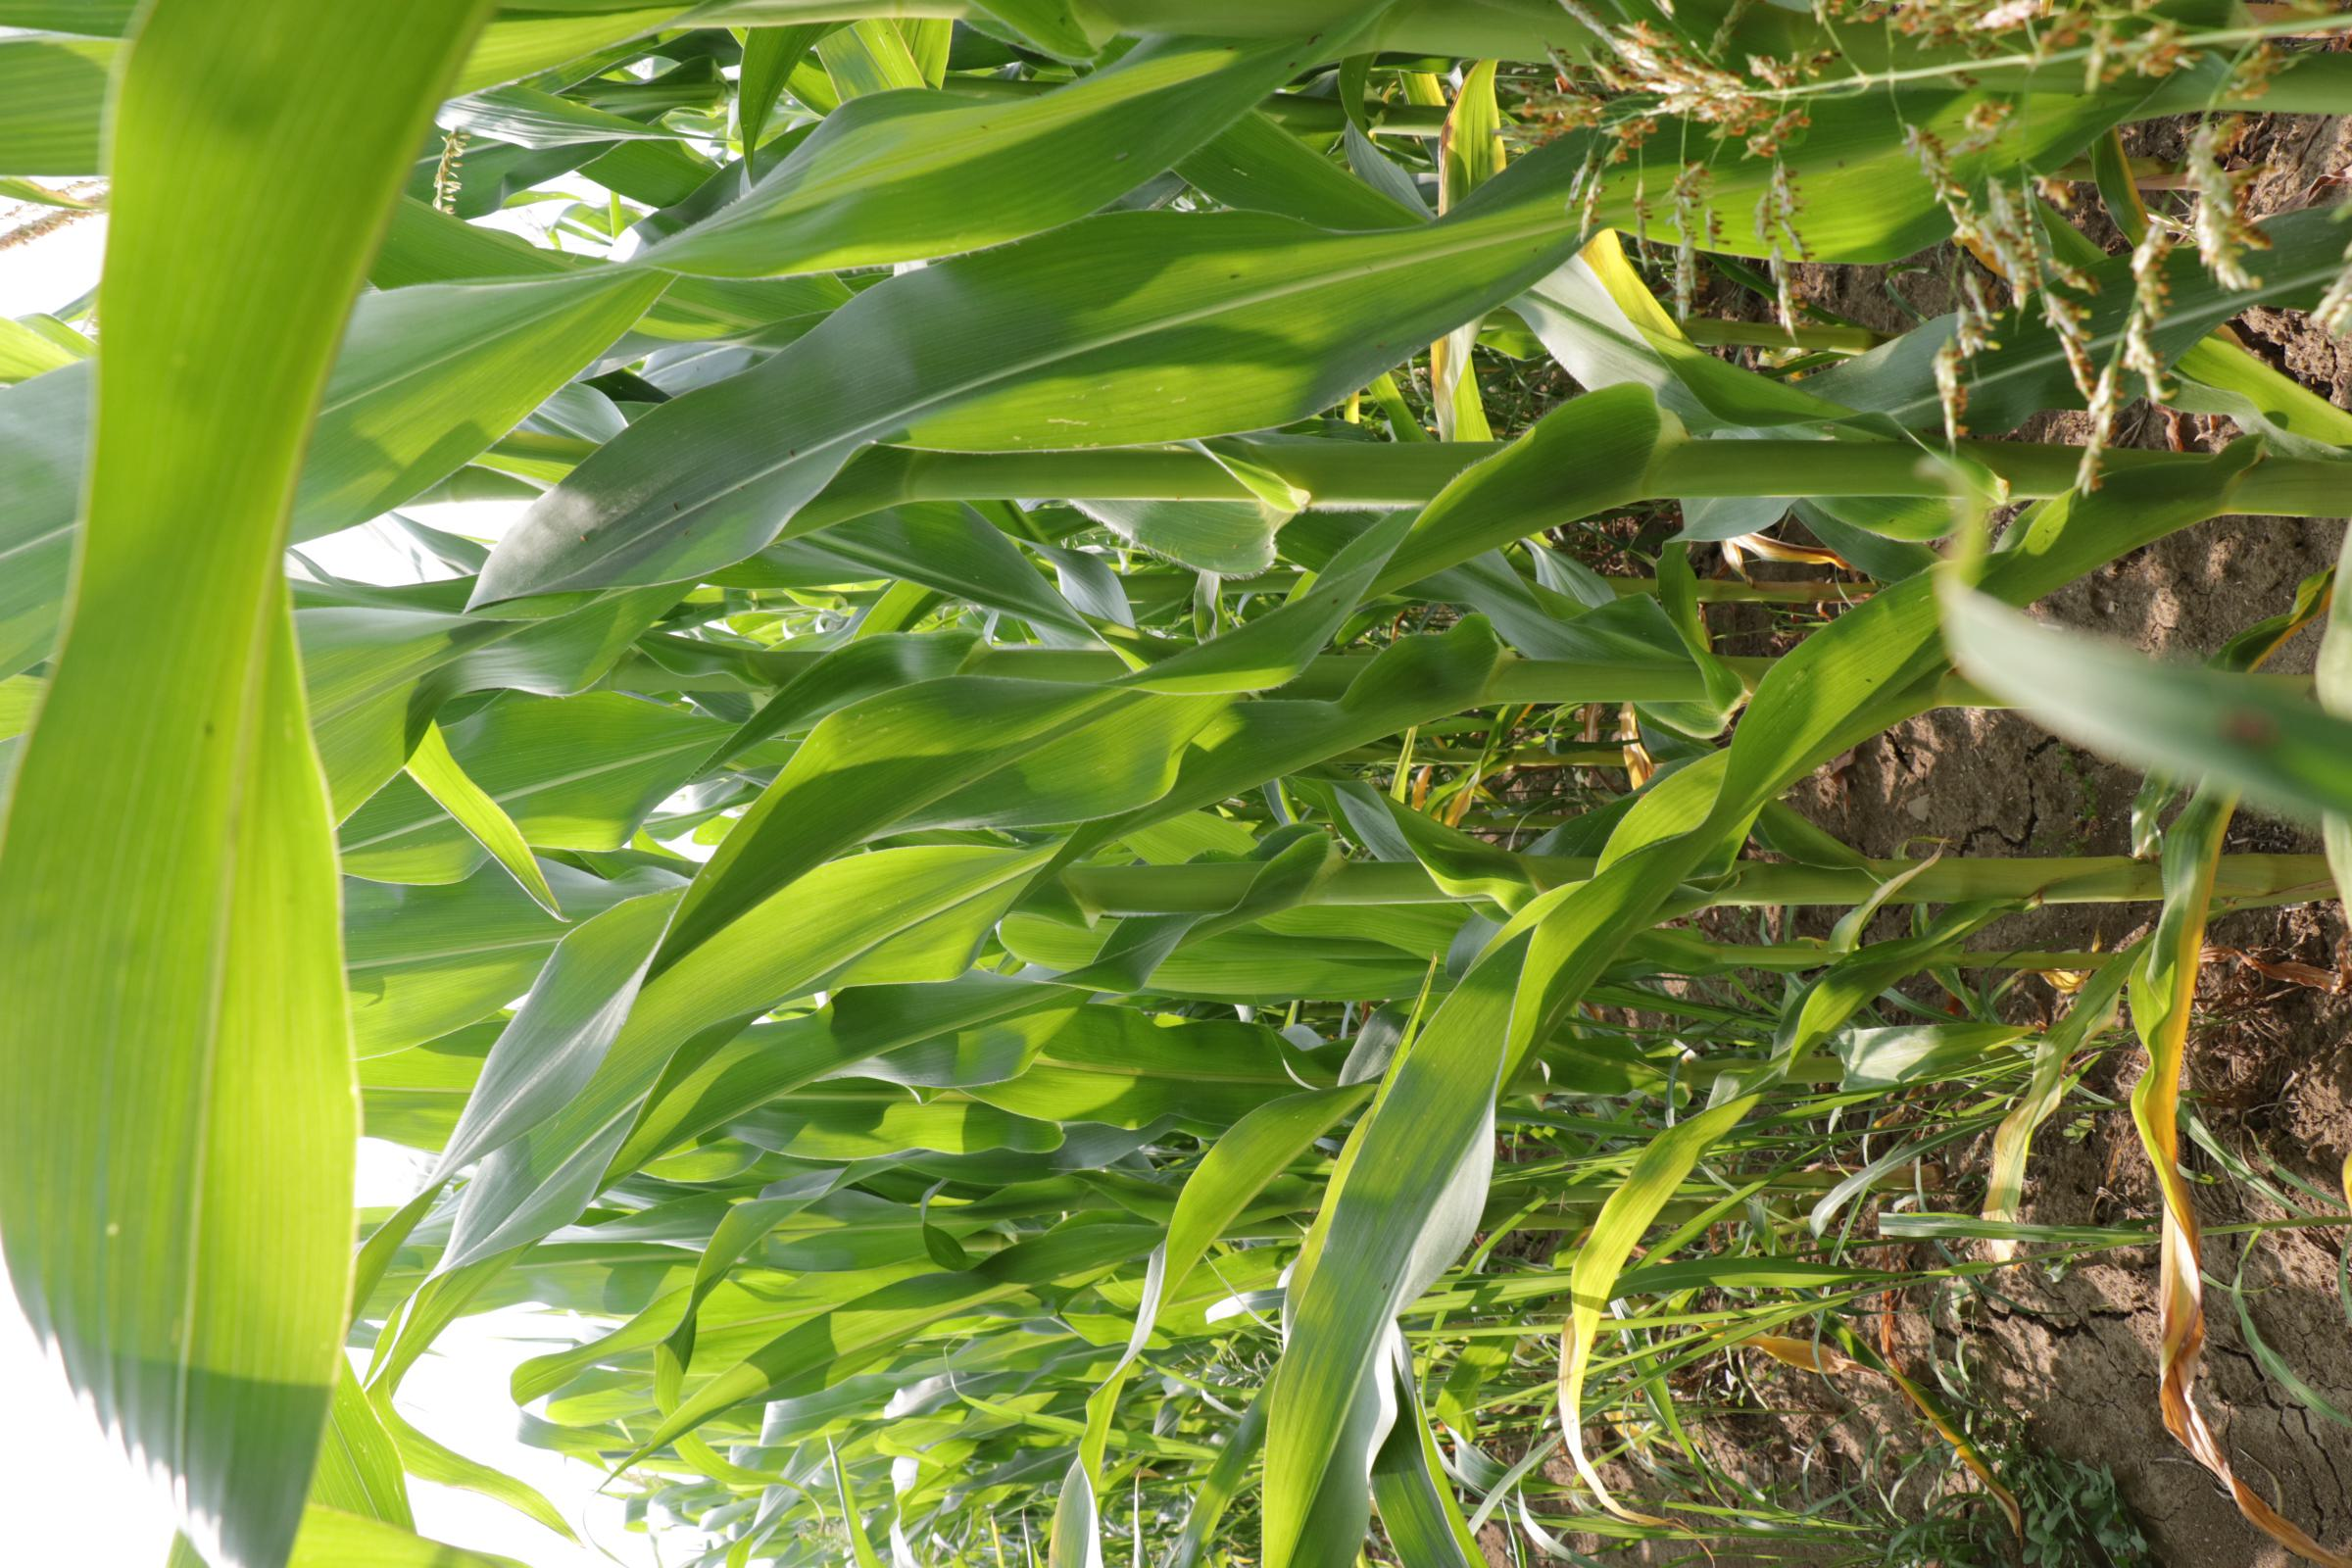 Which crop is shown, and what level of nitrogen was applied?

maize, reduced nitrogen fertilisation
